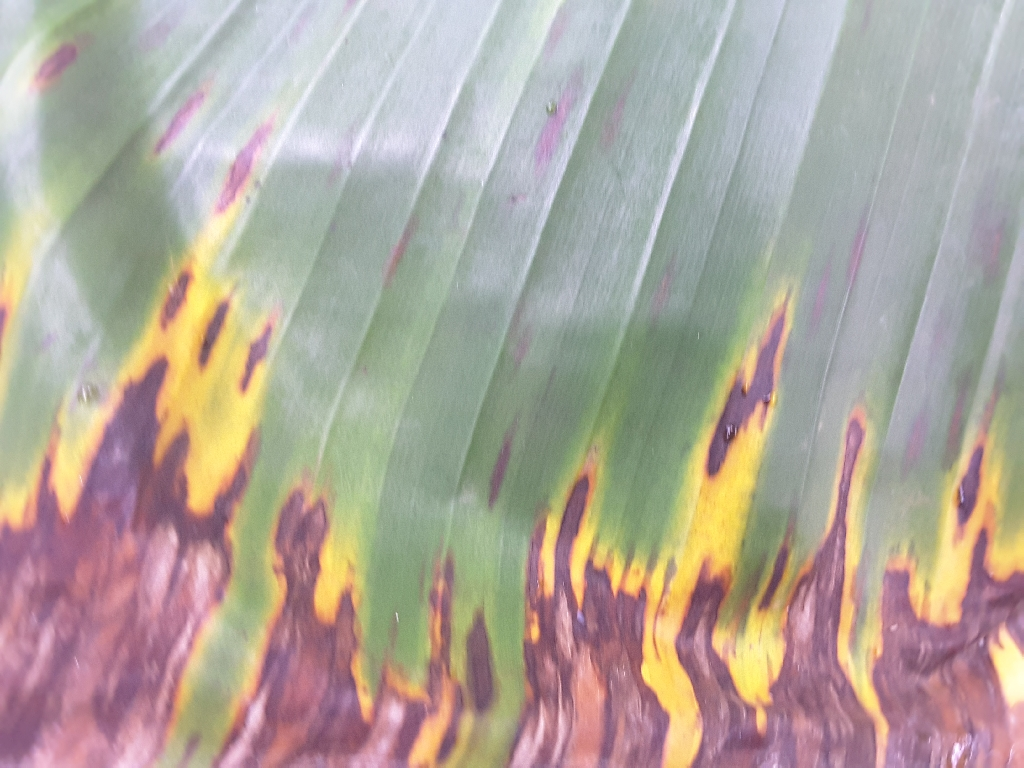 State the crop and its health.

banana, black sigatoka
